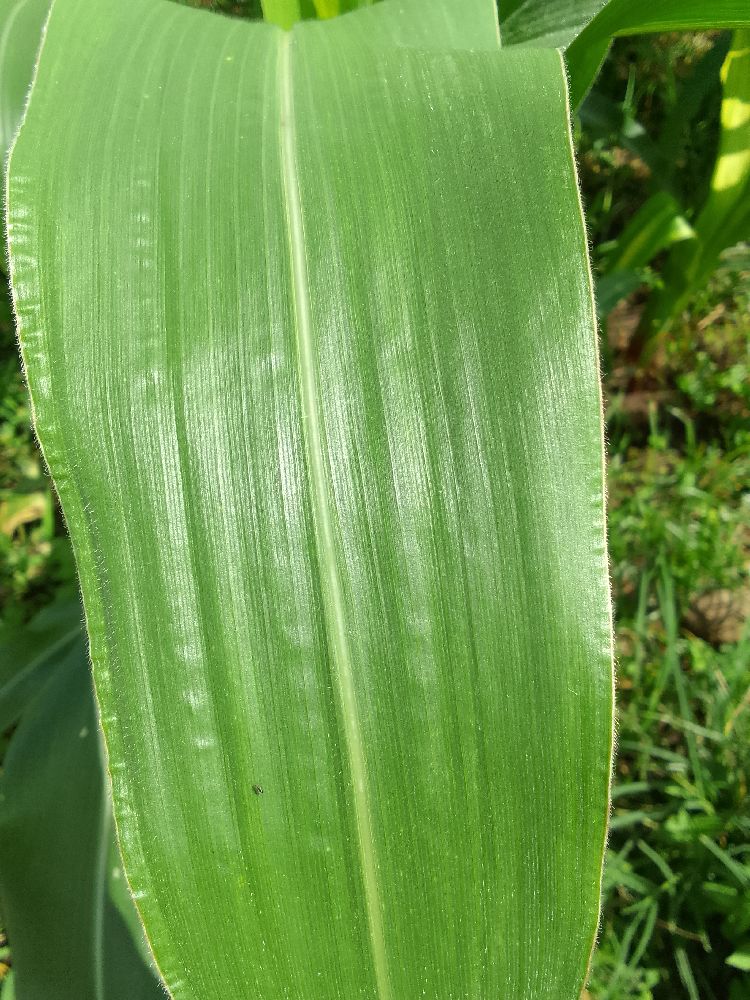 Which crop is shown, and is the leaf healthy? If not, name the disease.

maize, healthy
